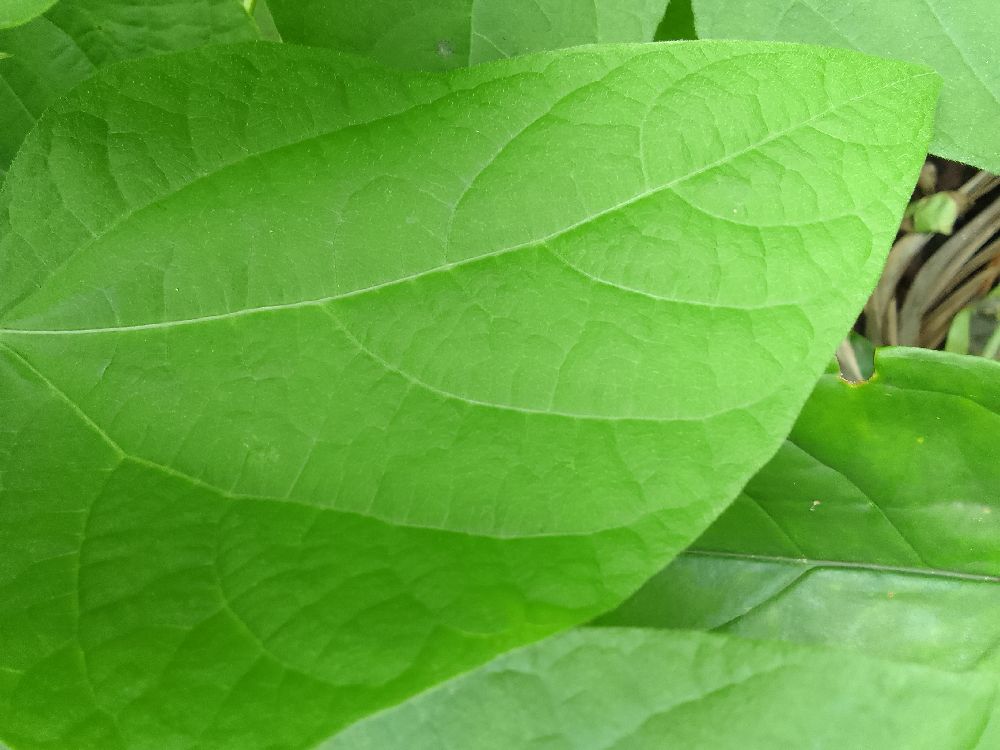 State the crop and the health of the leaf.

common bean, healthy
